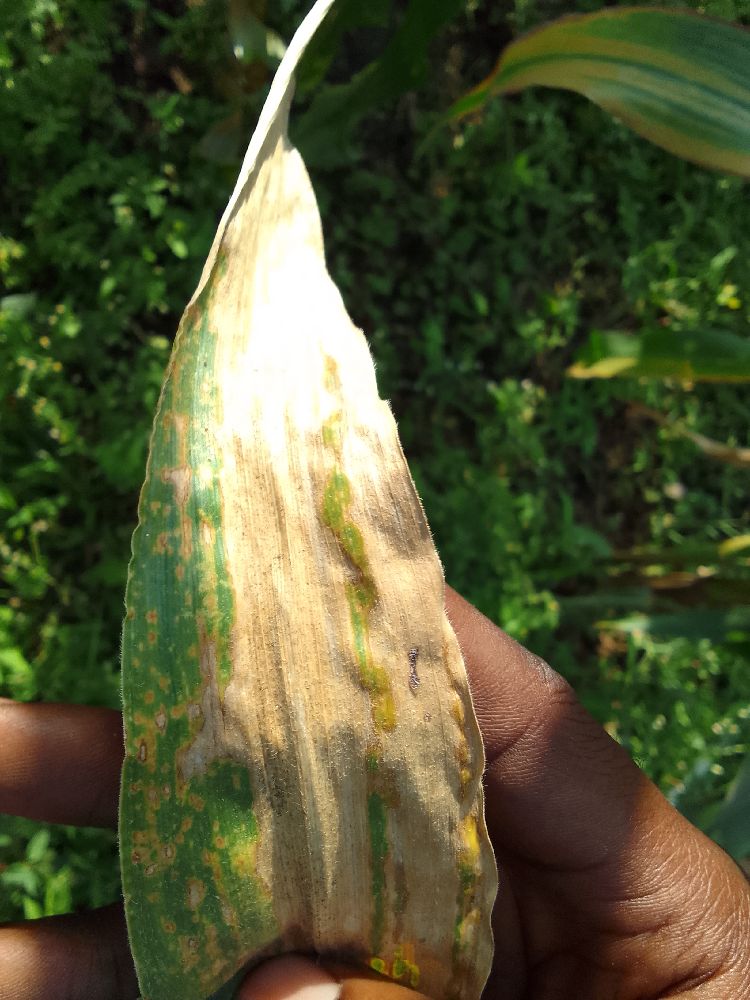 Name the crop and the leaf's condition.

maize, maize lethal necrosis
